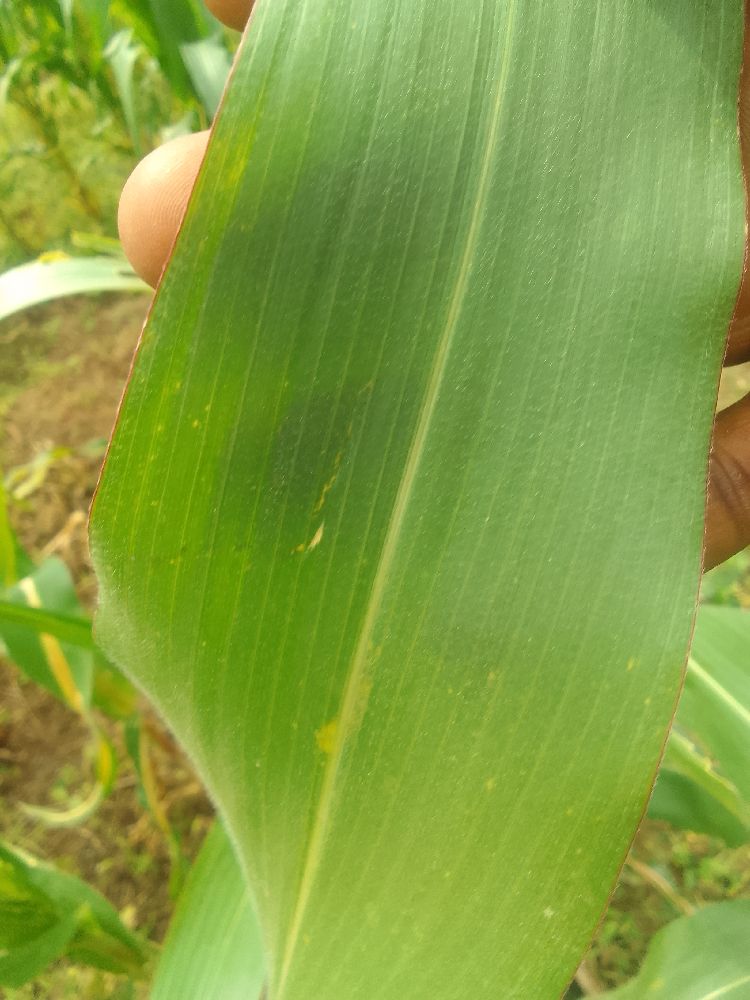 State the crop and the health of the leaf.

maize, healthy
